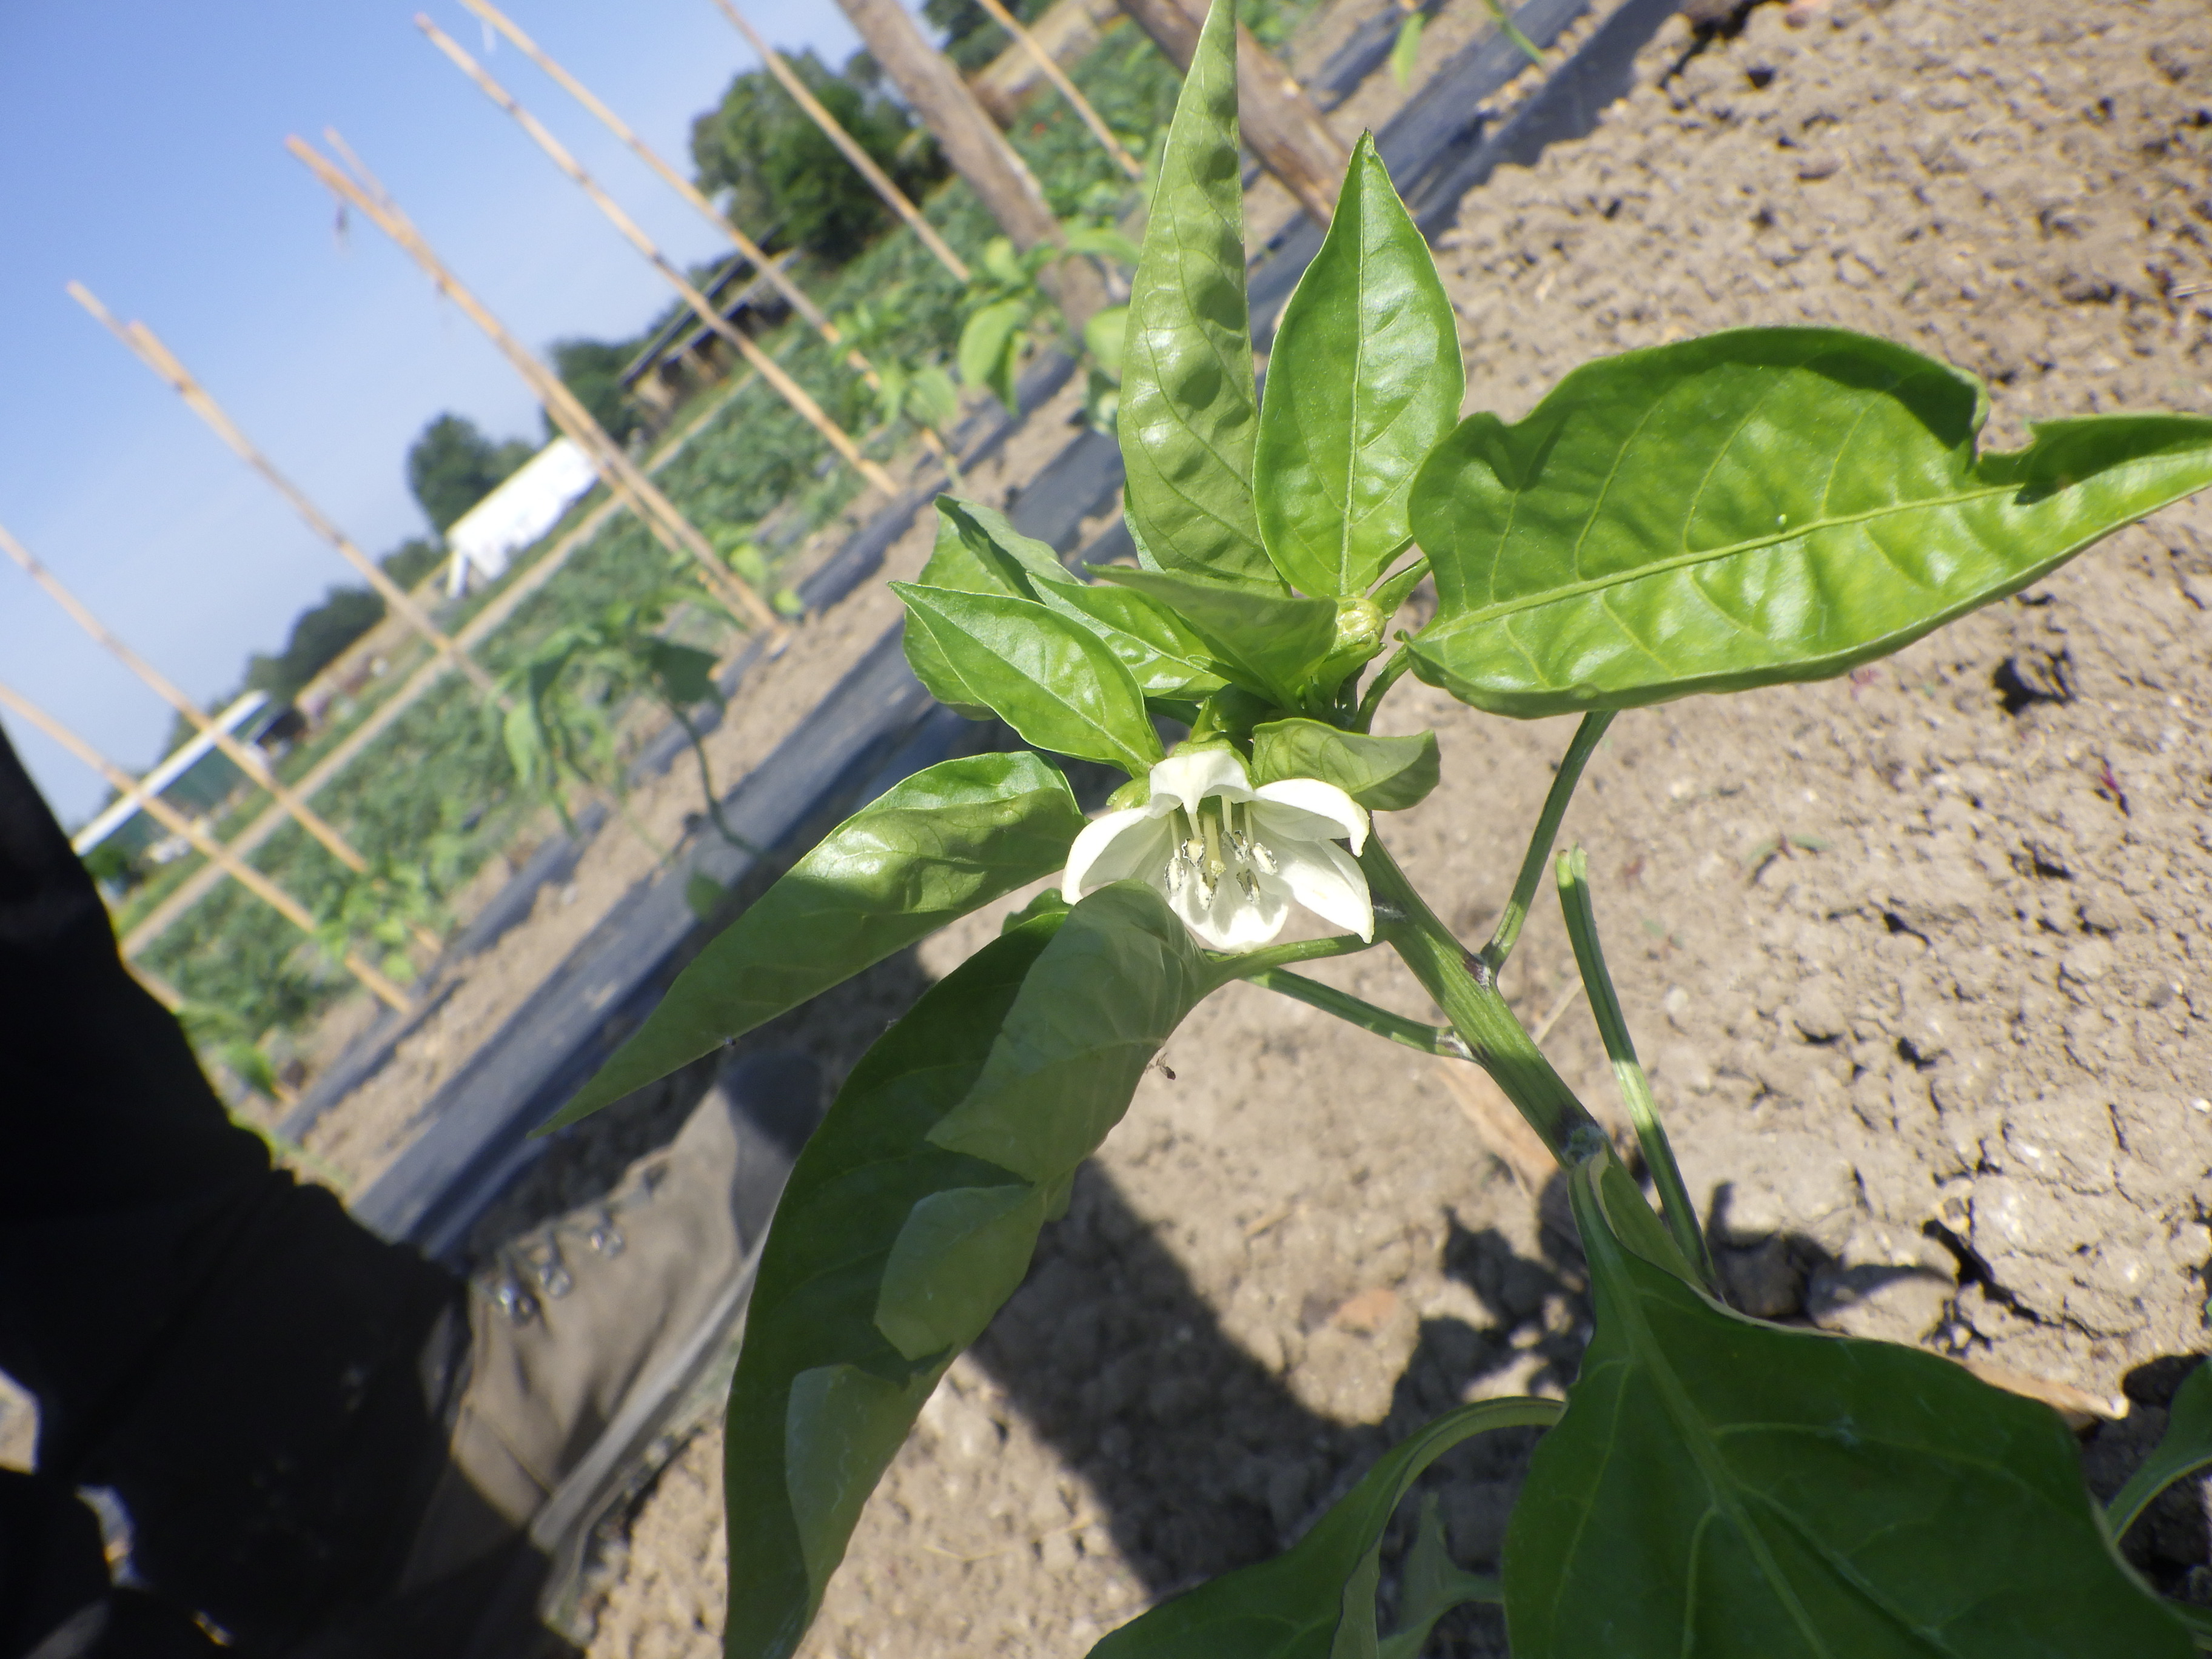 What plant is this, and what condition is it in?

bell pepper, aphids
